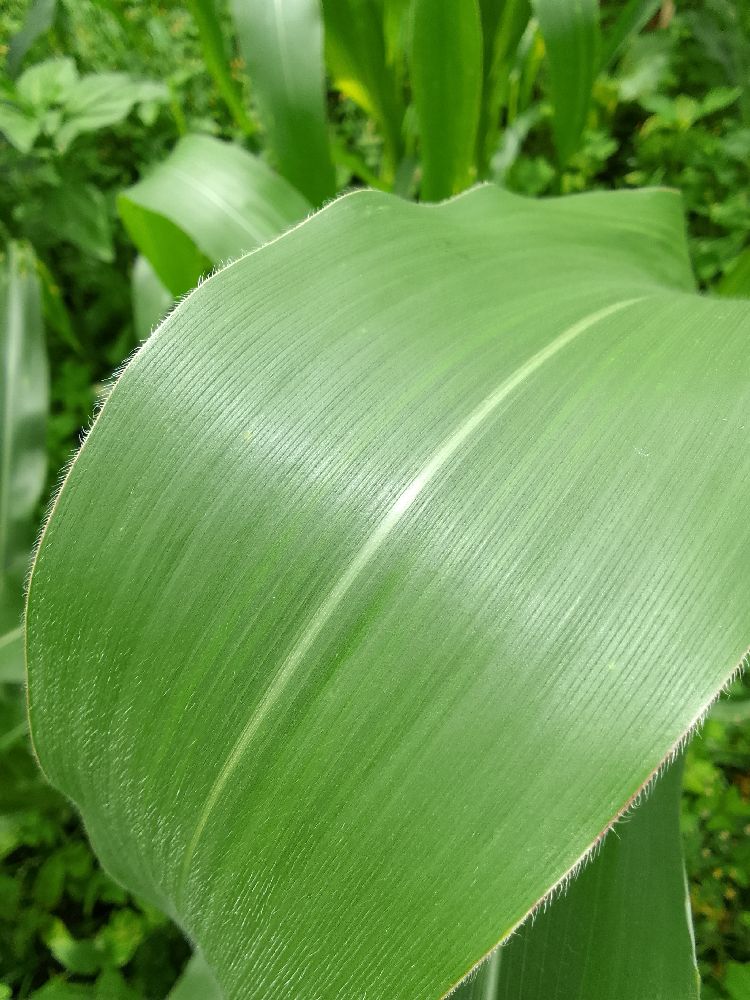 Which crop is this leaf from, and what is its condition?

maize, healthy
